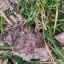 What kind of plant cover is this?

grass
